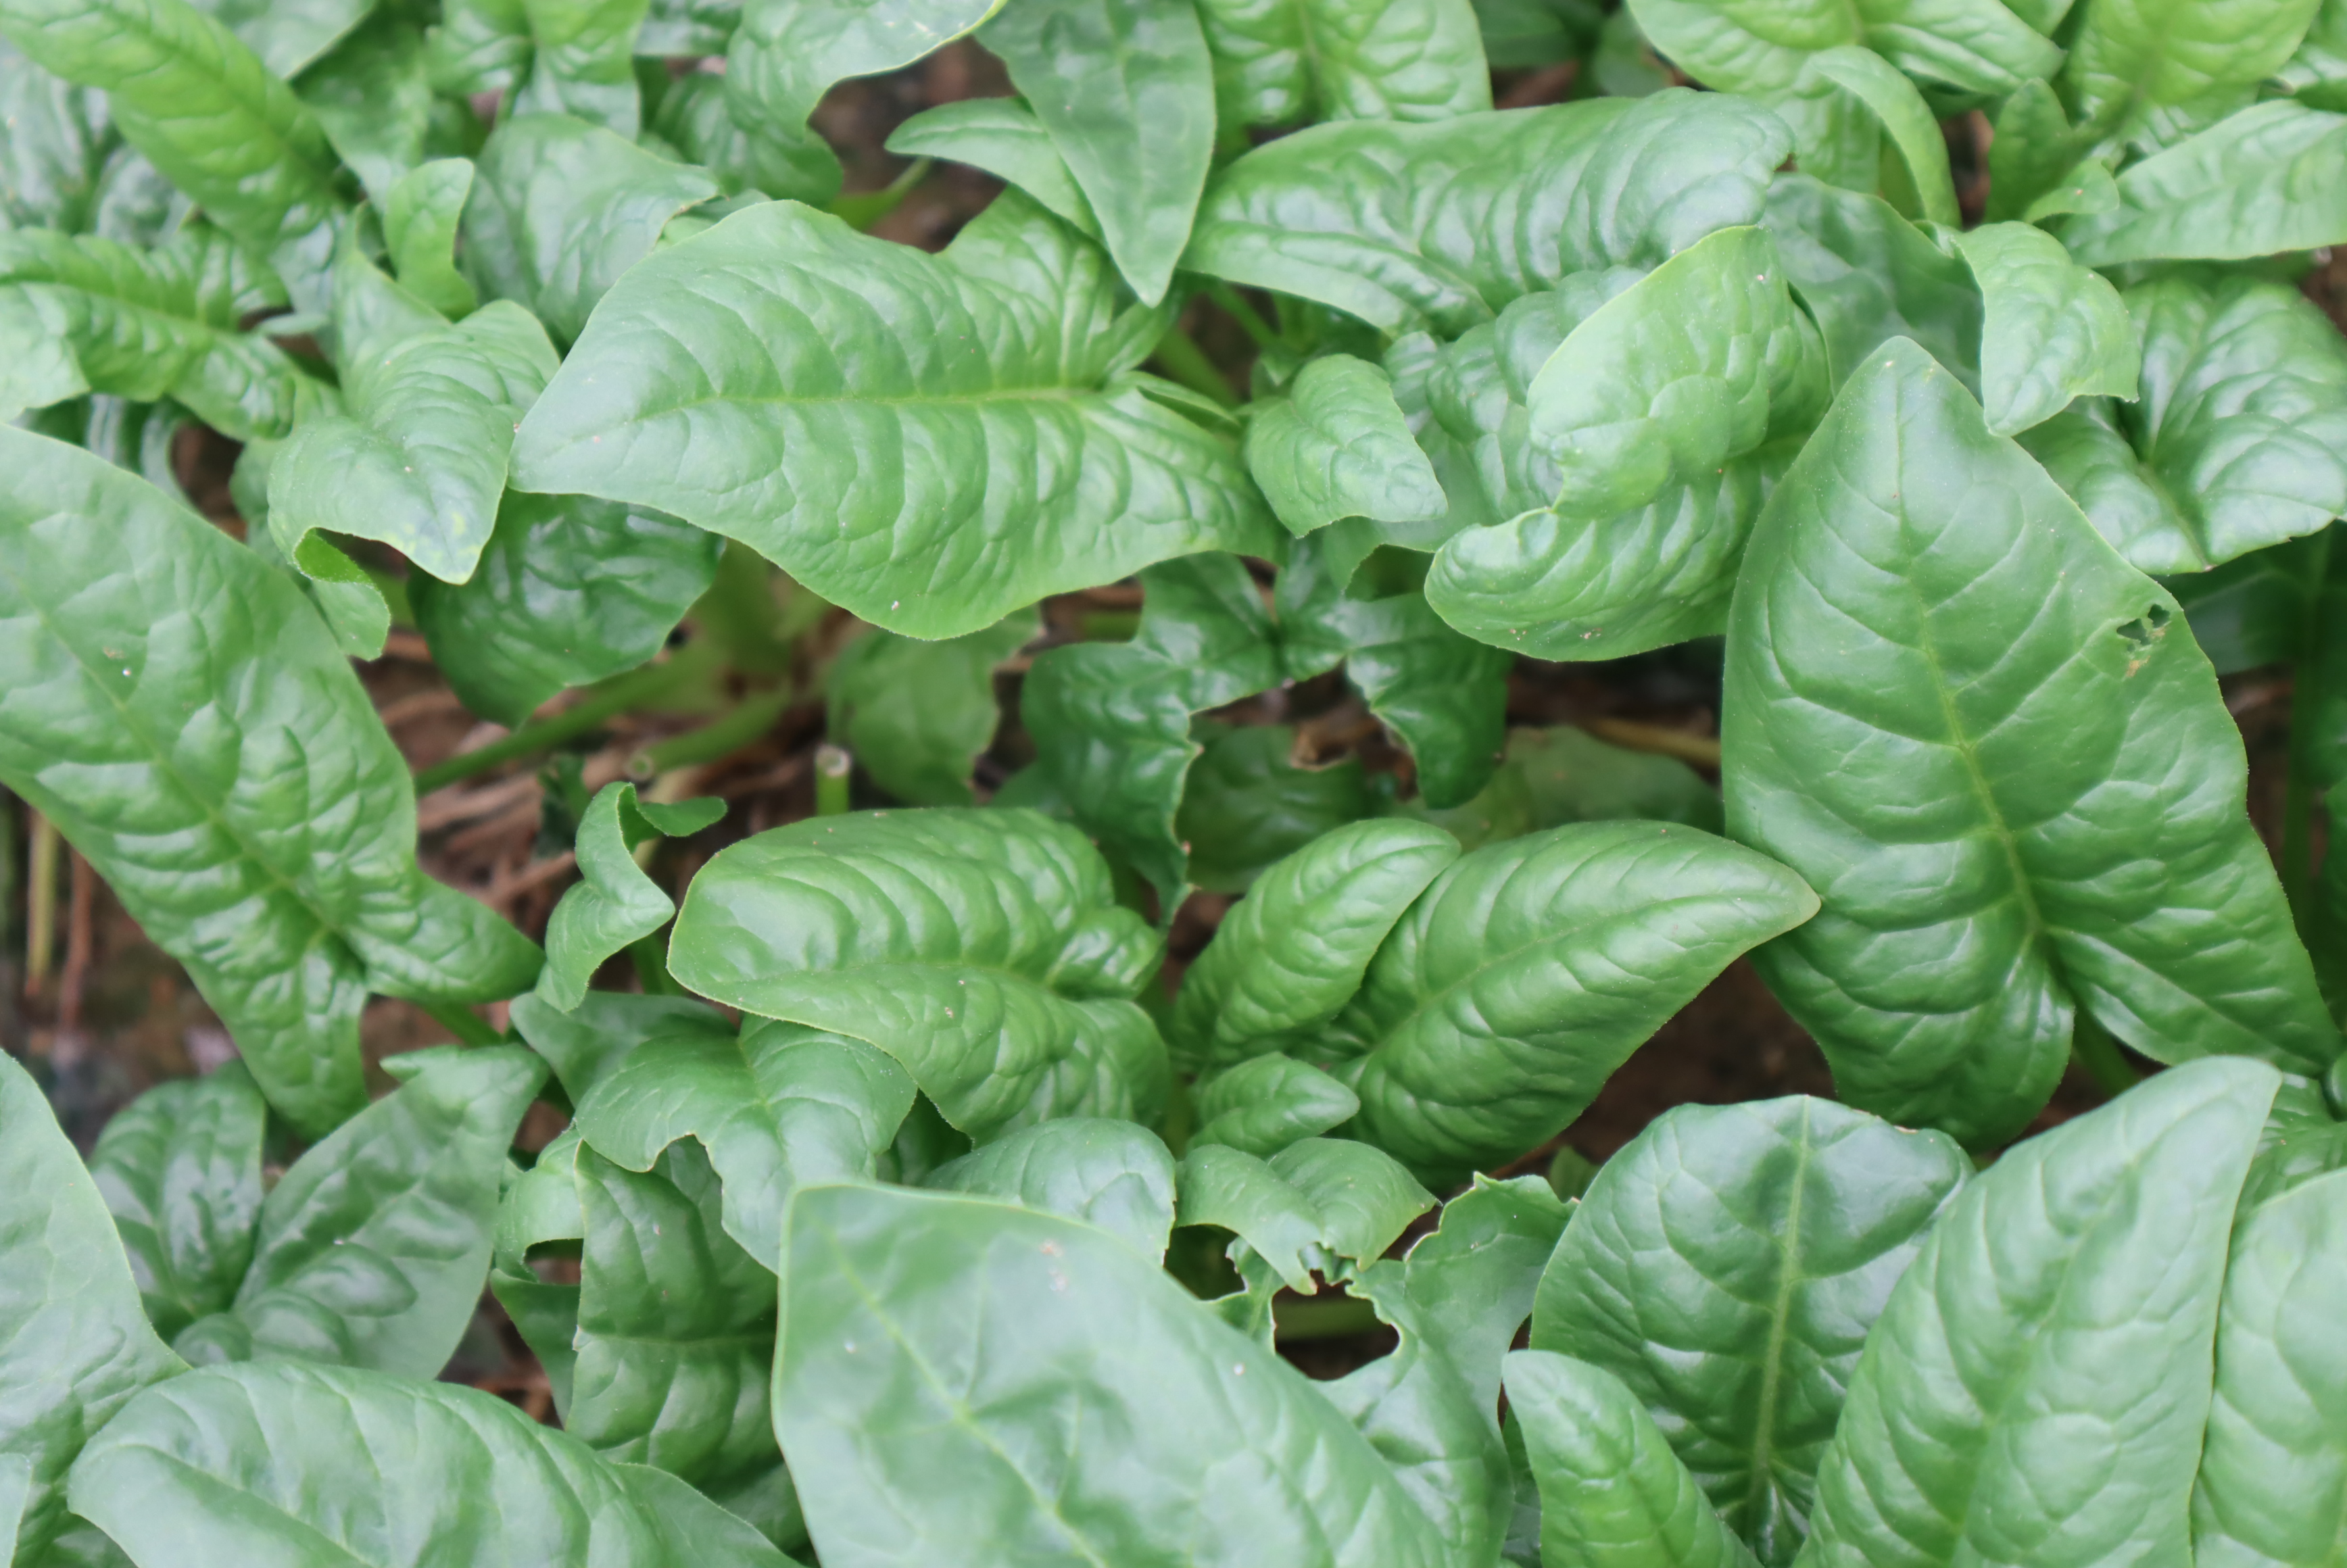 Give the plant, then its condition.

spinach, mechanical damage
